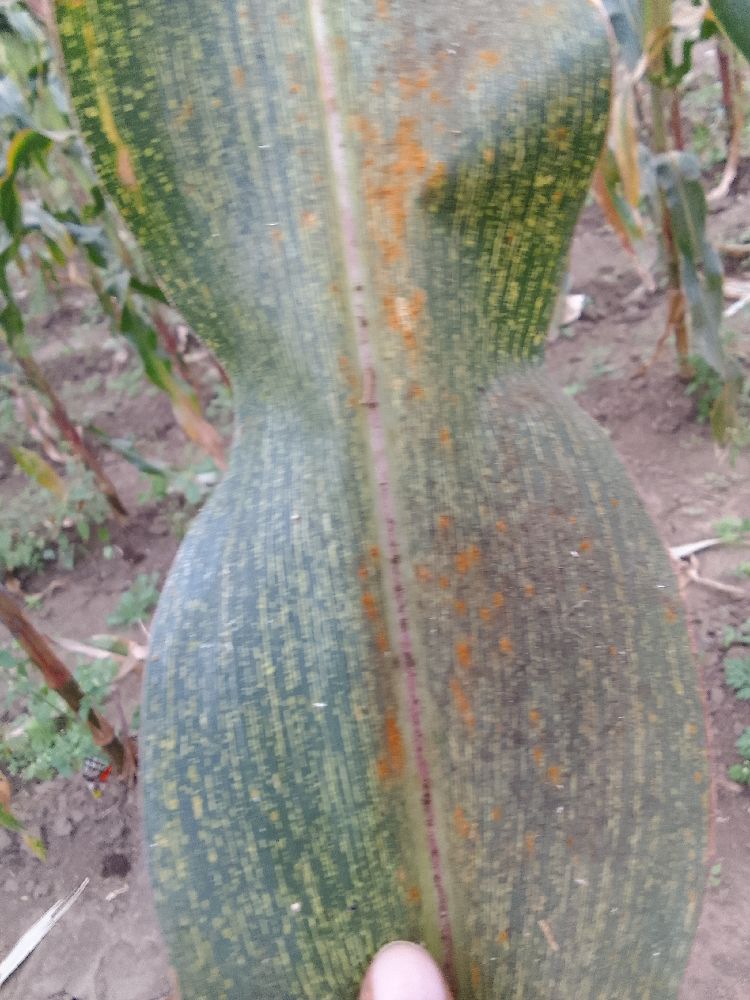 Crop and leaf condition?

maize, healthy
